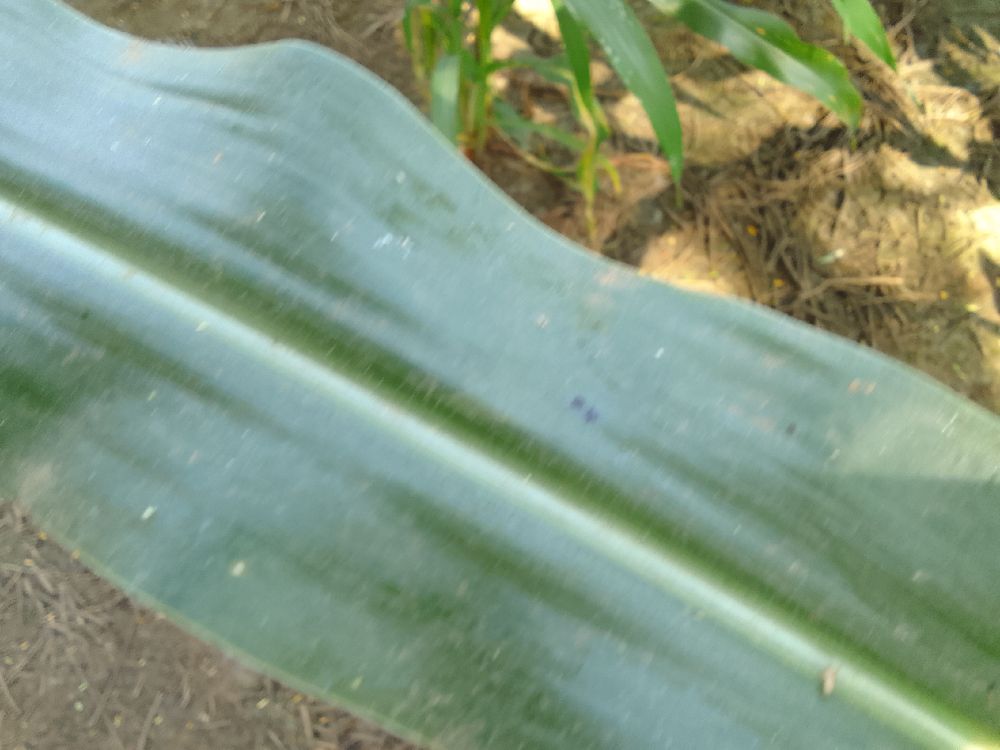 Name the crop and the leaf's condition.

maize, healthy
